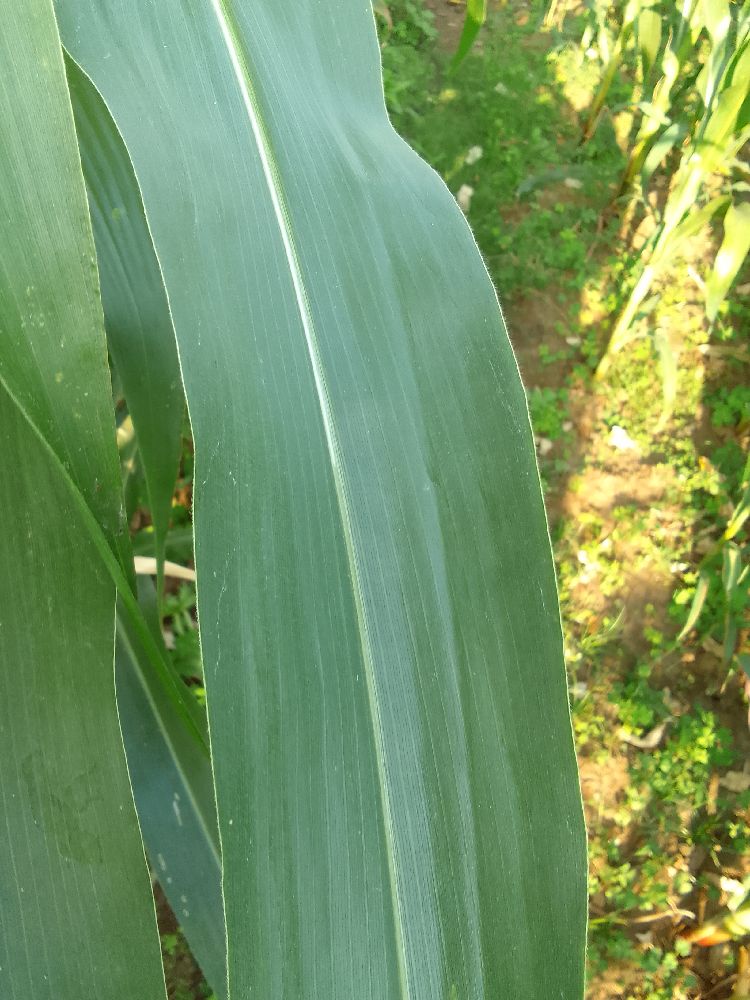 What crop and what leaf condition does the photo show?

maize, healthy
